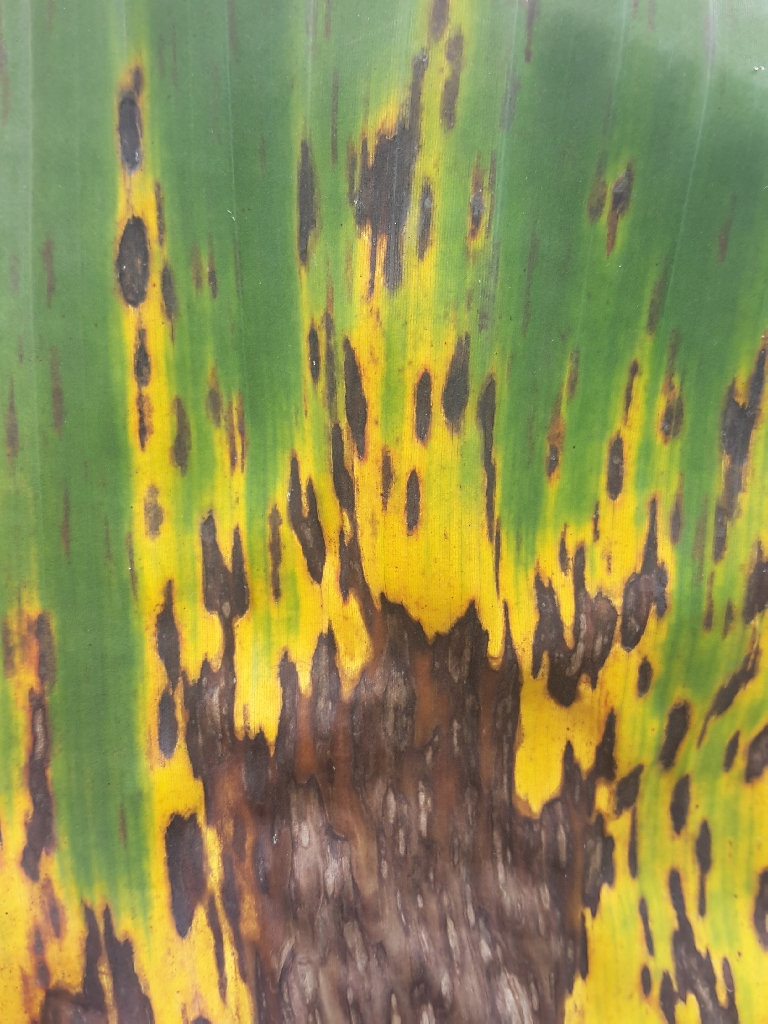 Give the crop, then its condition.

banana, black sigatoka
